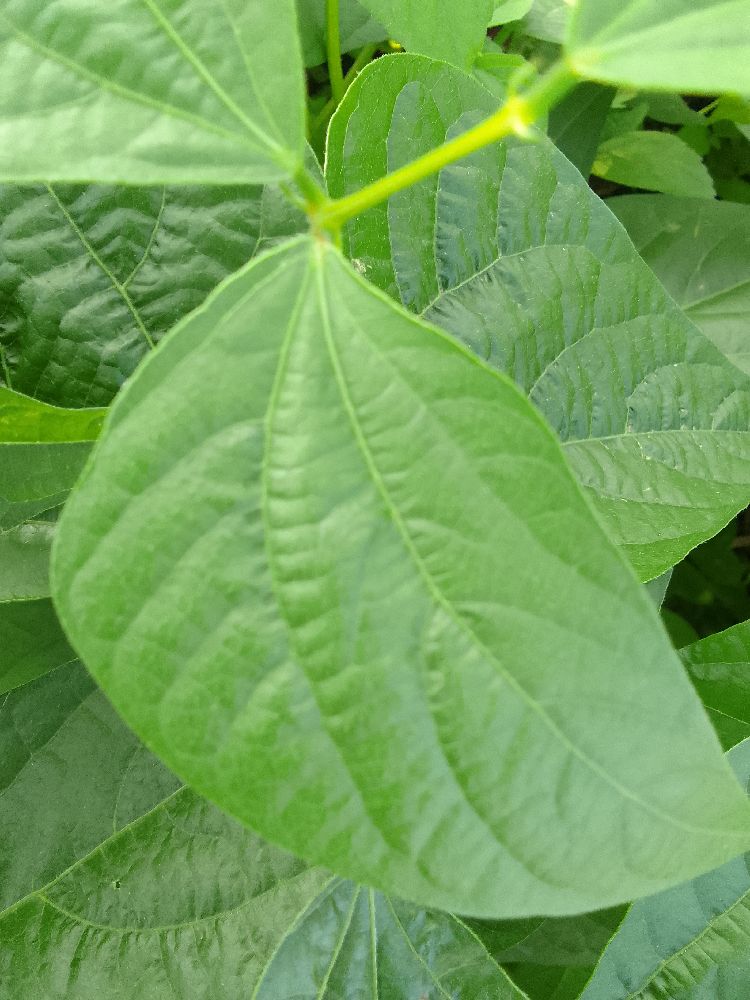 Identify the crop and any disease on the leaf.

common bean, healthy
